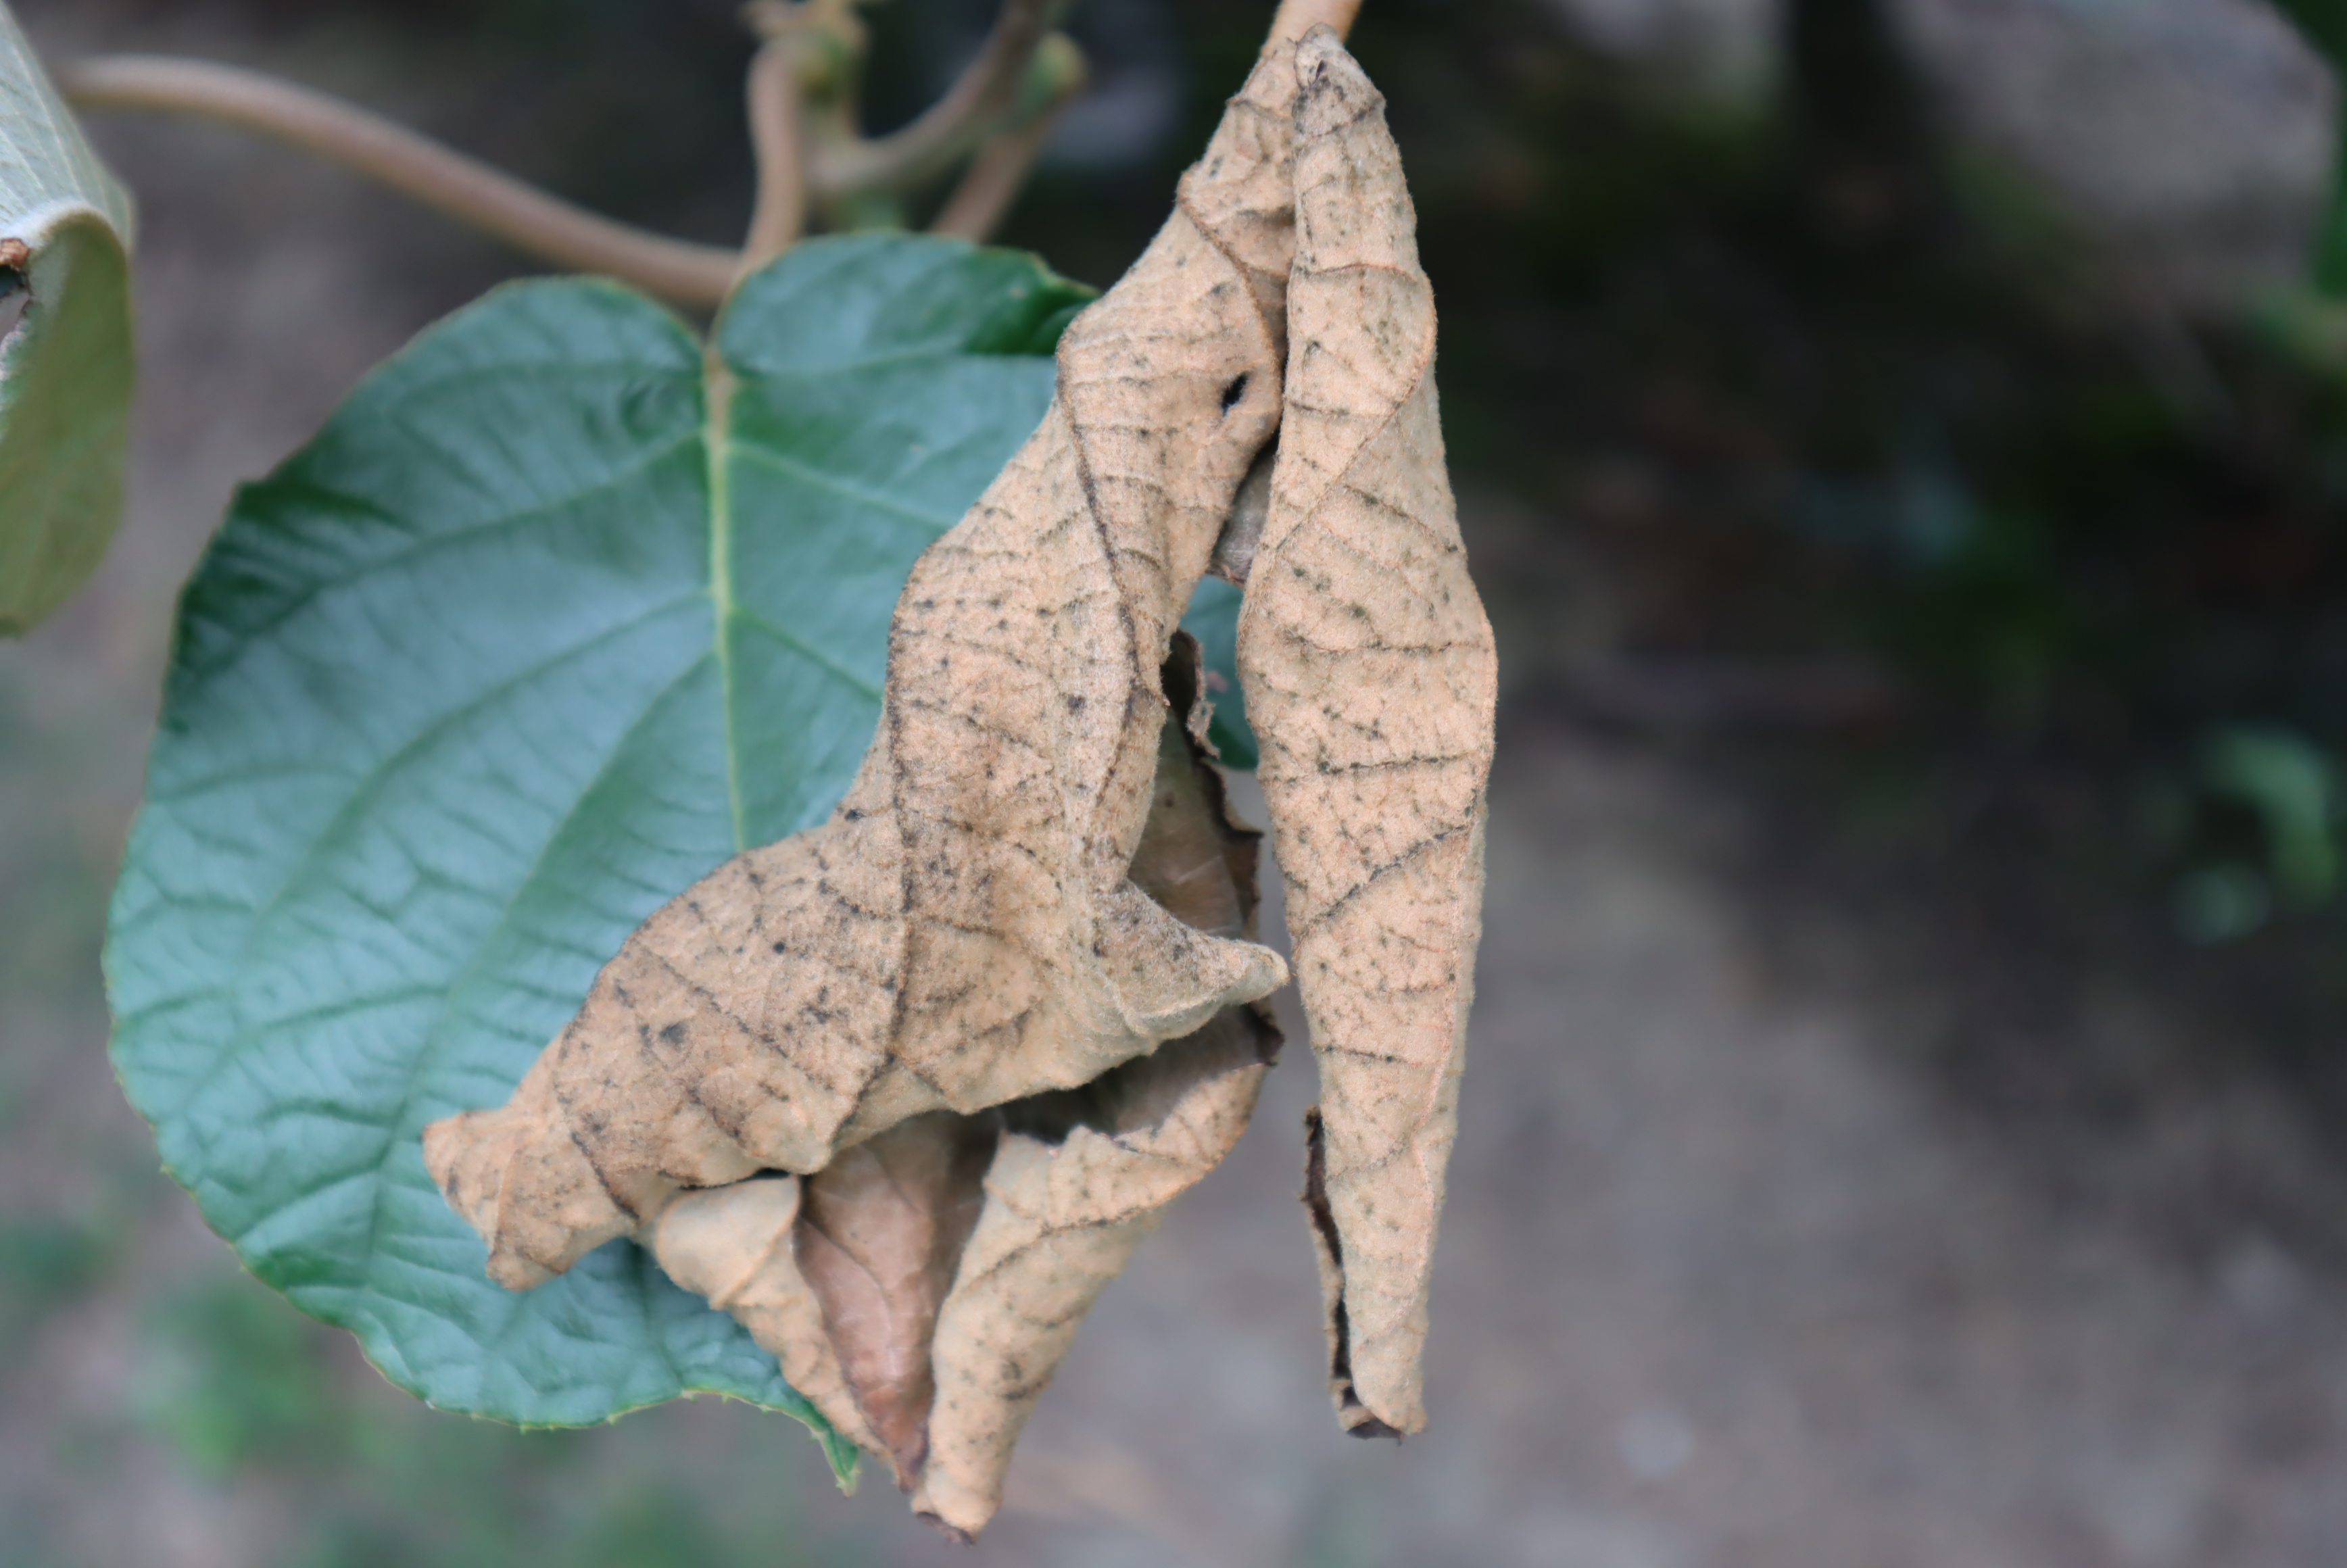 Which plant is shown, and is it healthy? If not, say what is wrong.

kiwi, chemical damage, heat damage
